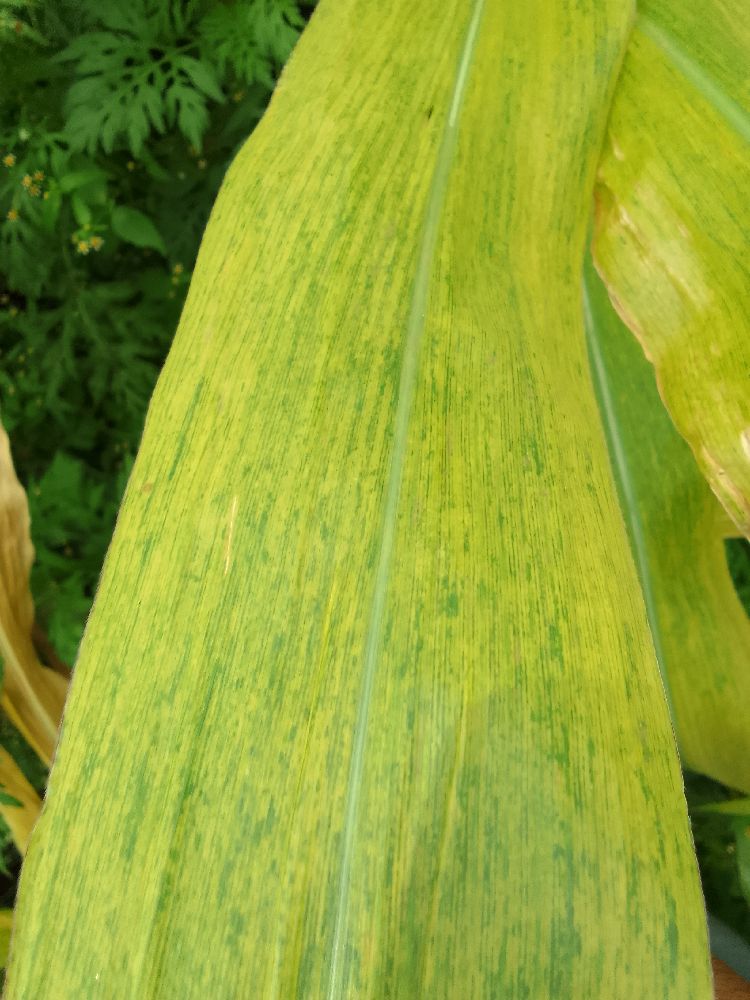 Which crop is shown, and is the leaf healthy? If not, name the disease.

maize, maize lethal necrosis
